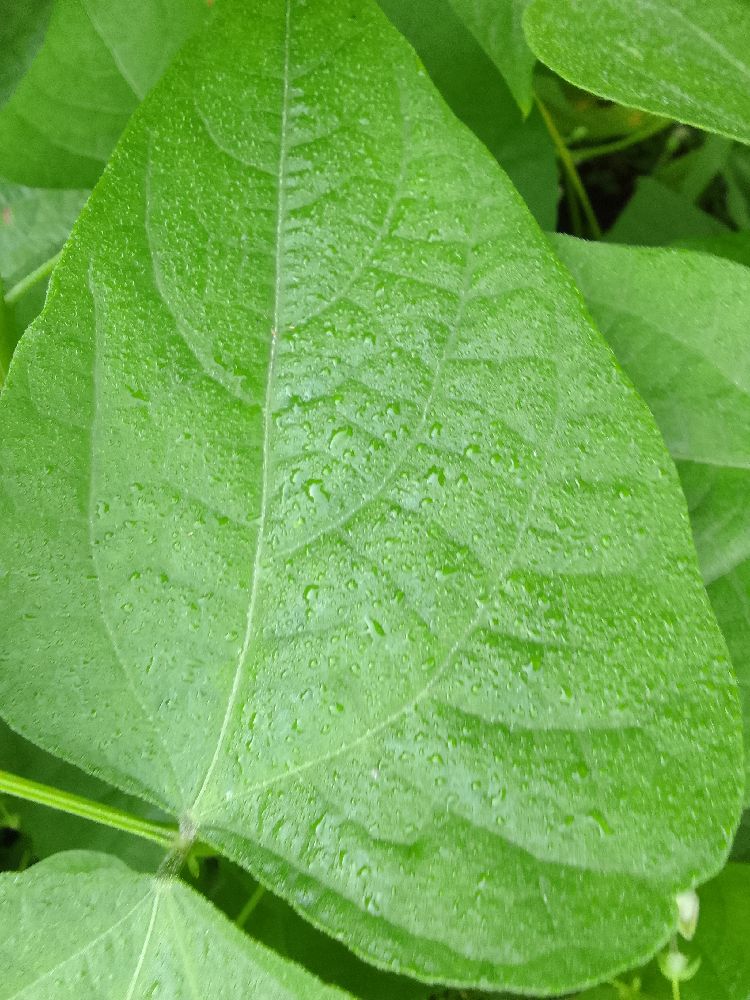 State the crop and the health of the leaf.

common bean, healthy
